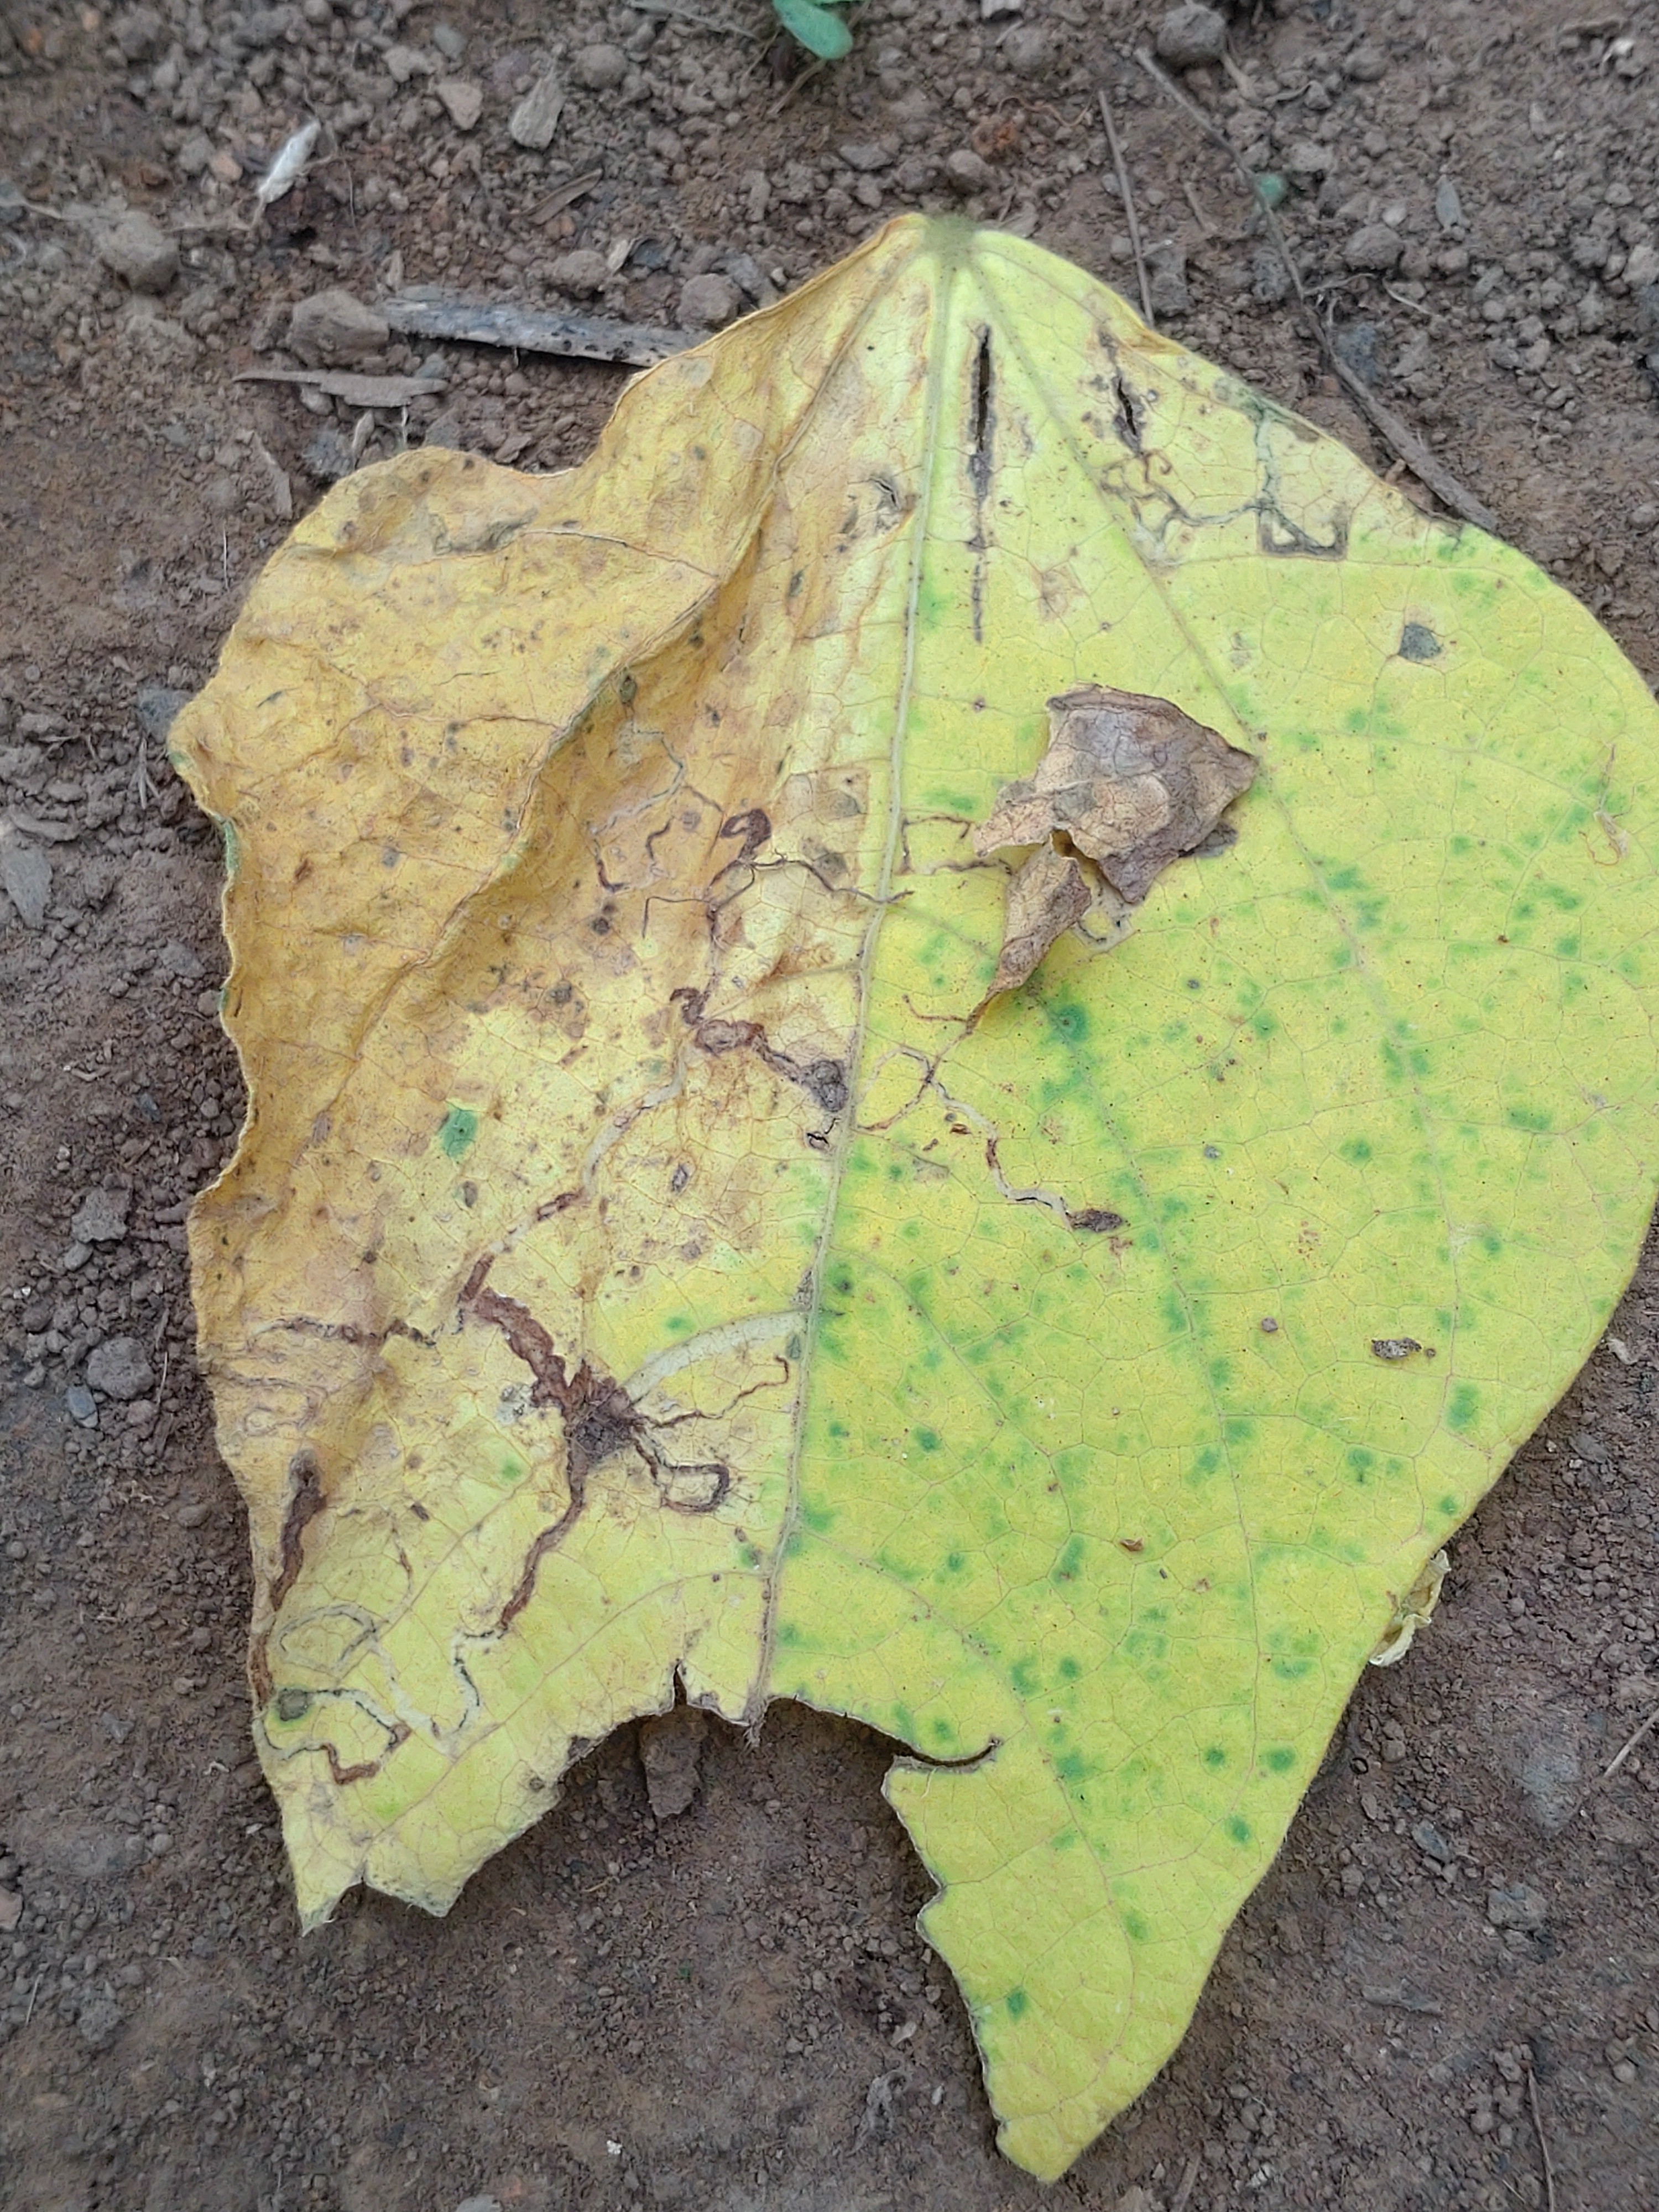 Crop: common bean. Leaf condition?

anthracnose
